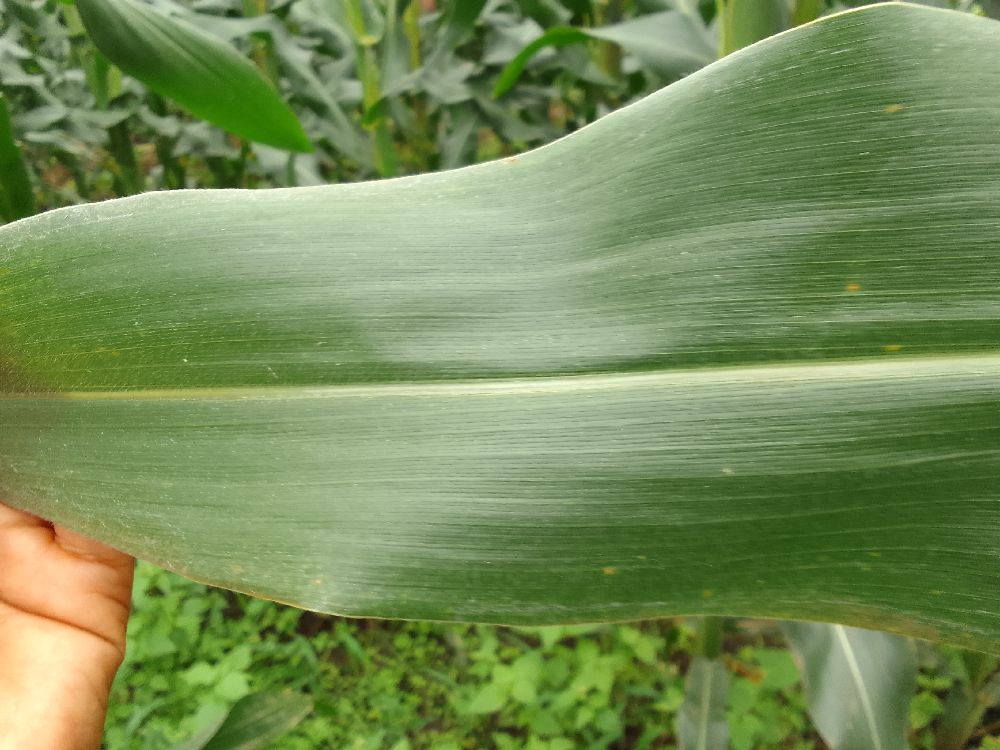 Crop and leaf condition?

maize, healthy
